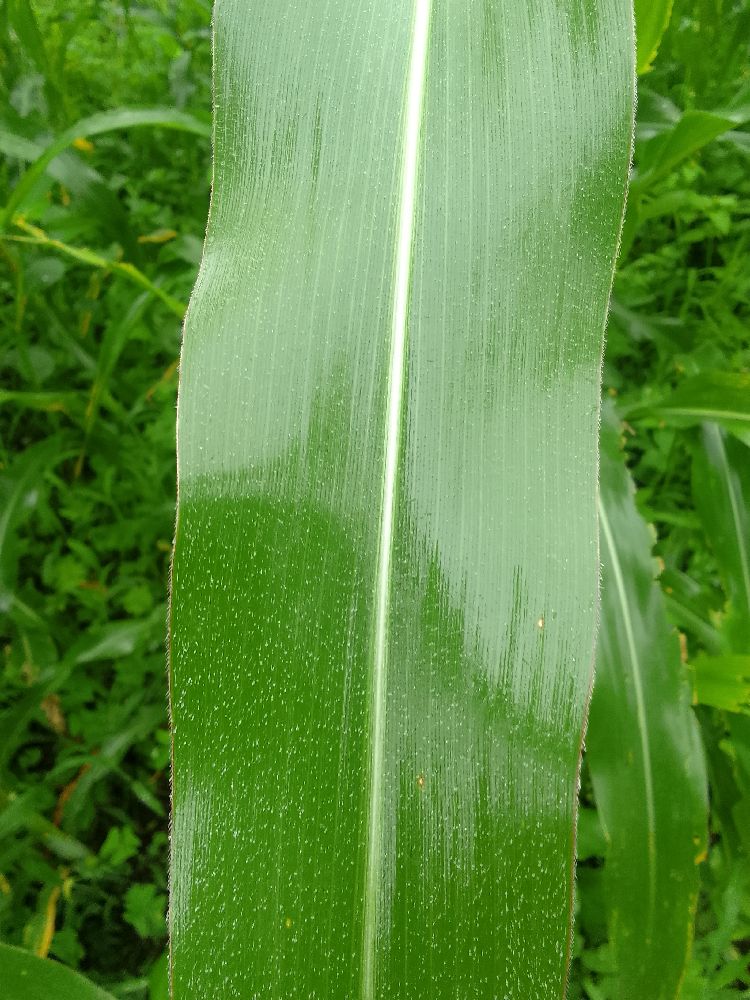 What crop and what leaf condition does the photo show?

maize, healthy
